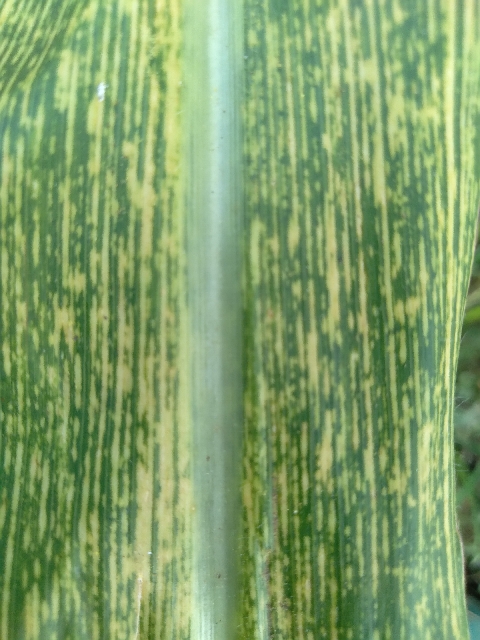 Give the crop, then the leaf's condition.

maize, maize streak virus
